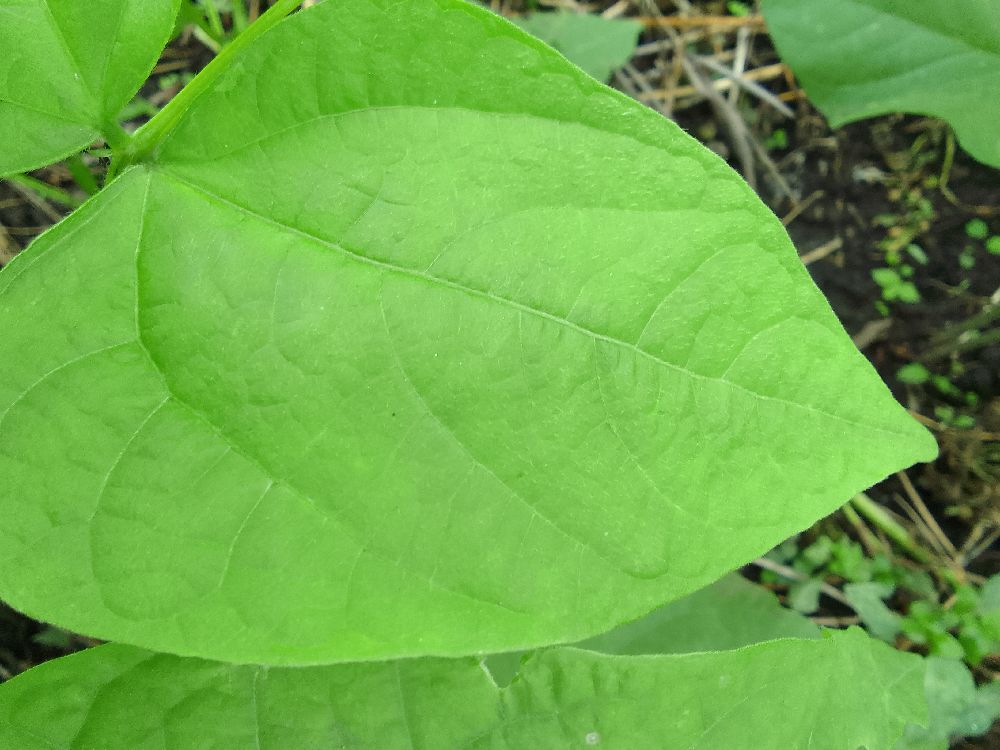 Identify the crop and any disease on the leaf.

common bean, healthy
